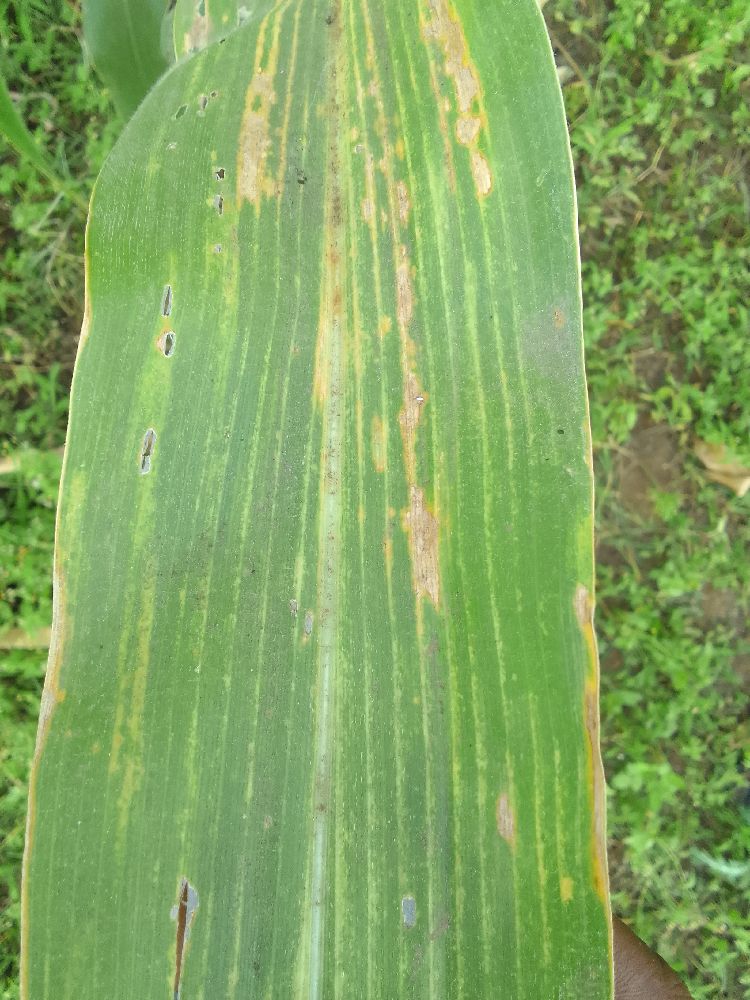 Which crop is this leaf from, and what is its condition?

maize, maize lethal necrosis
